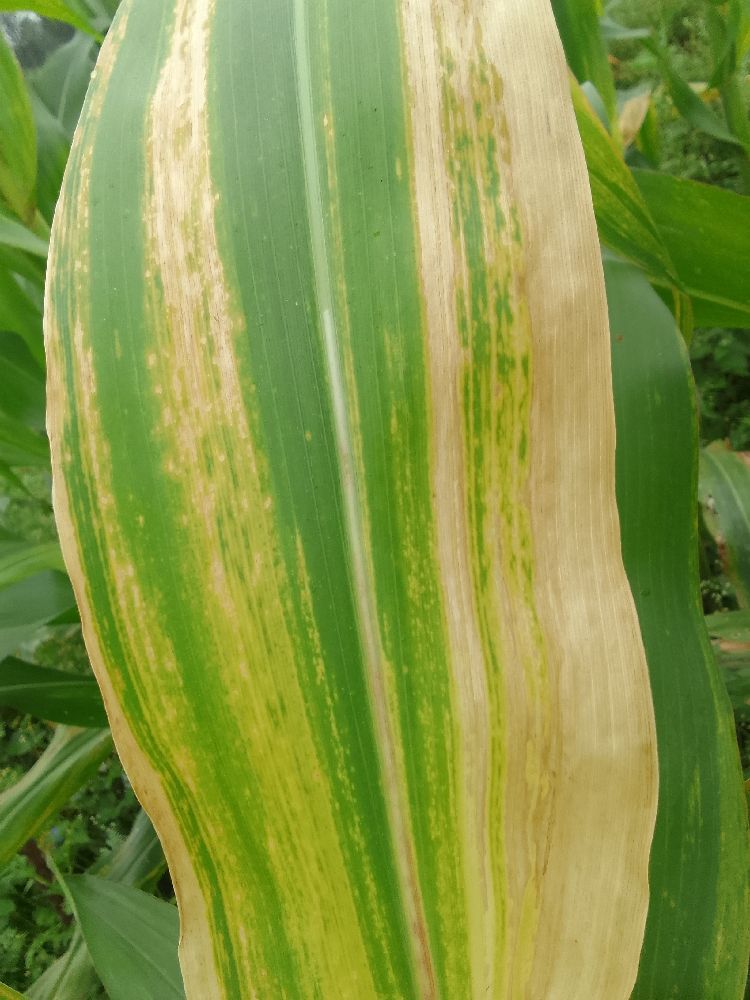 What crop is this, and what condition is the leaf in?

maize, maize lethal necrosis
